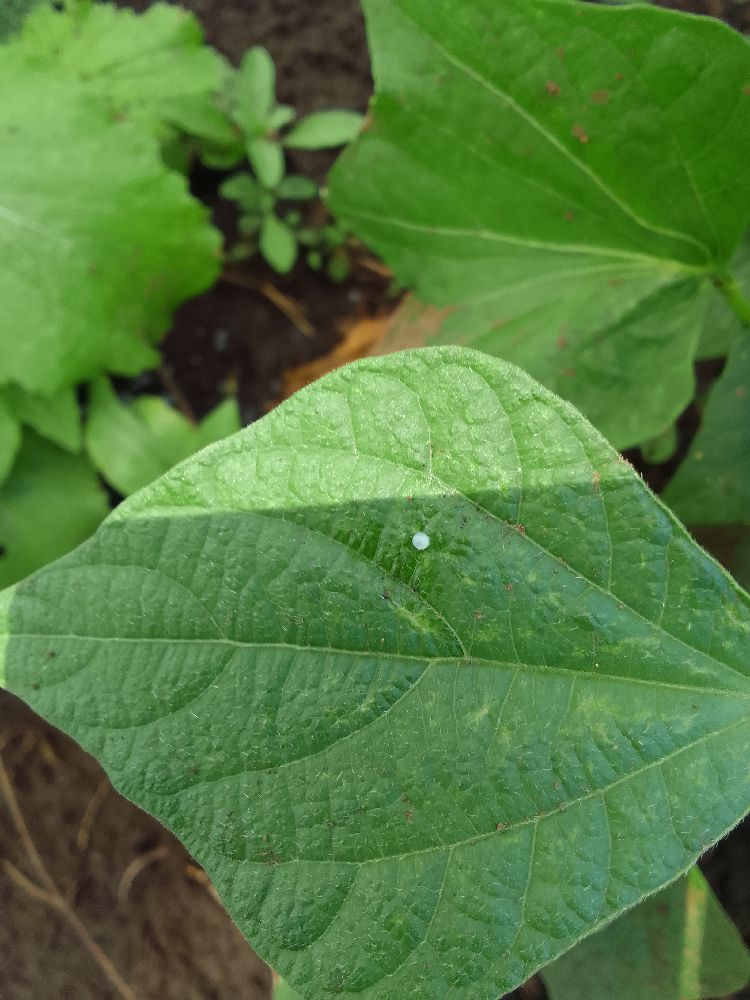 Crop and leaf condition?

common bean, healthy
